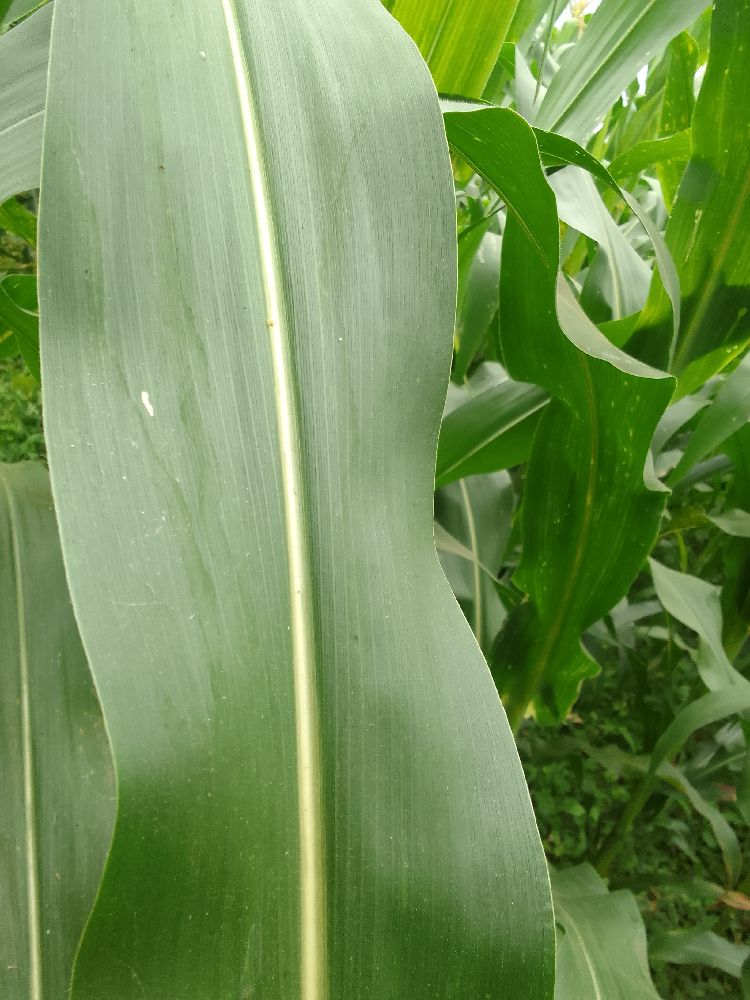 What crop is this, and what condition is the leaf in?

maize, healthy
